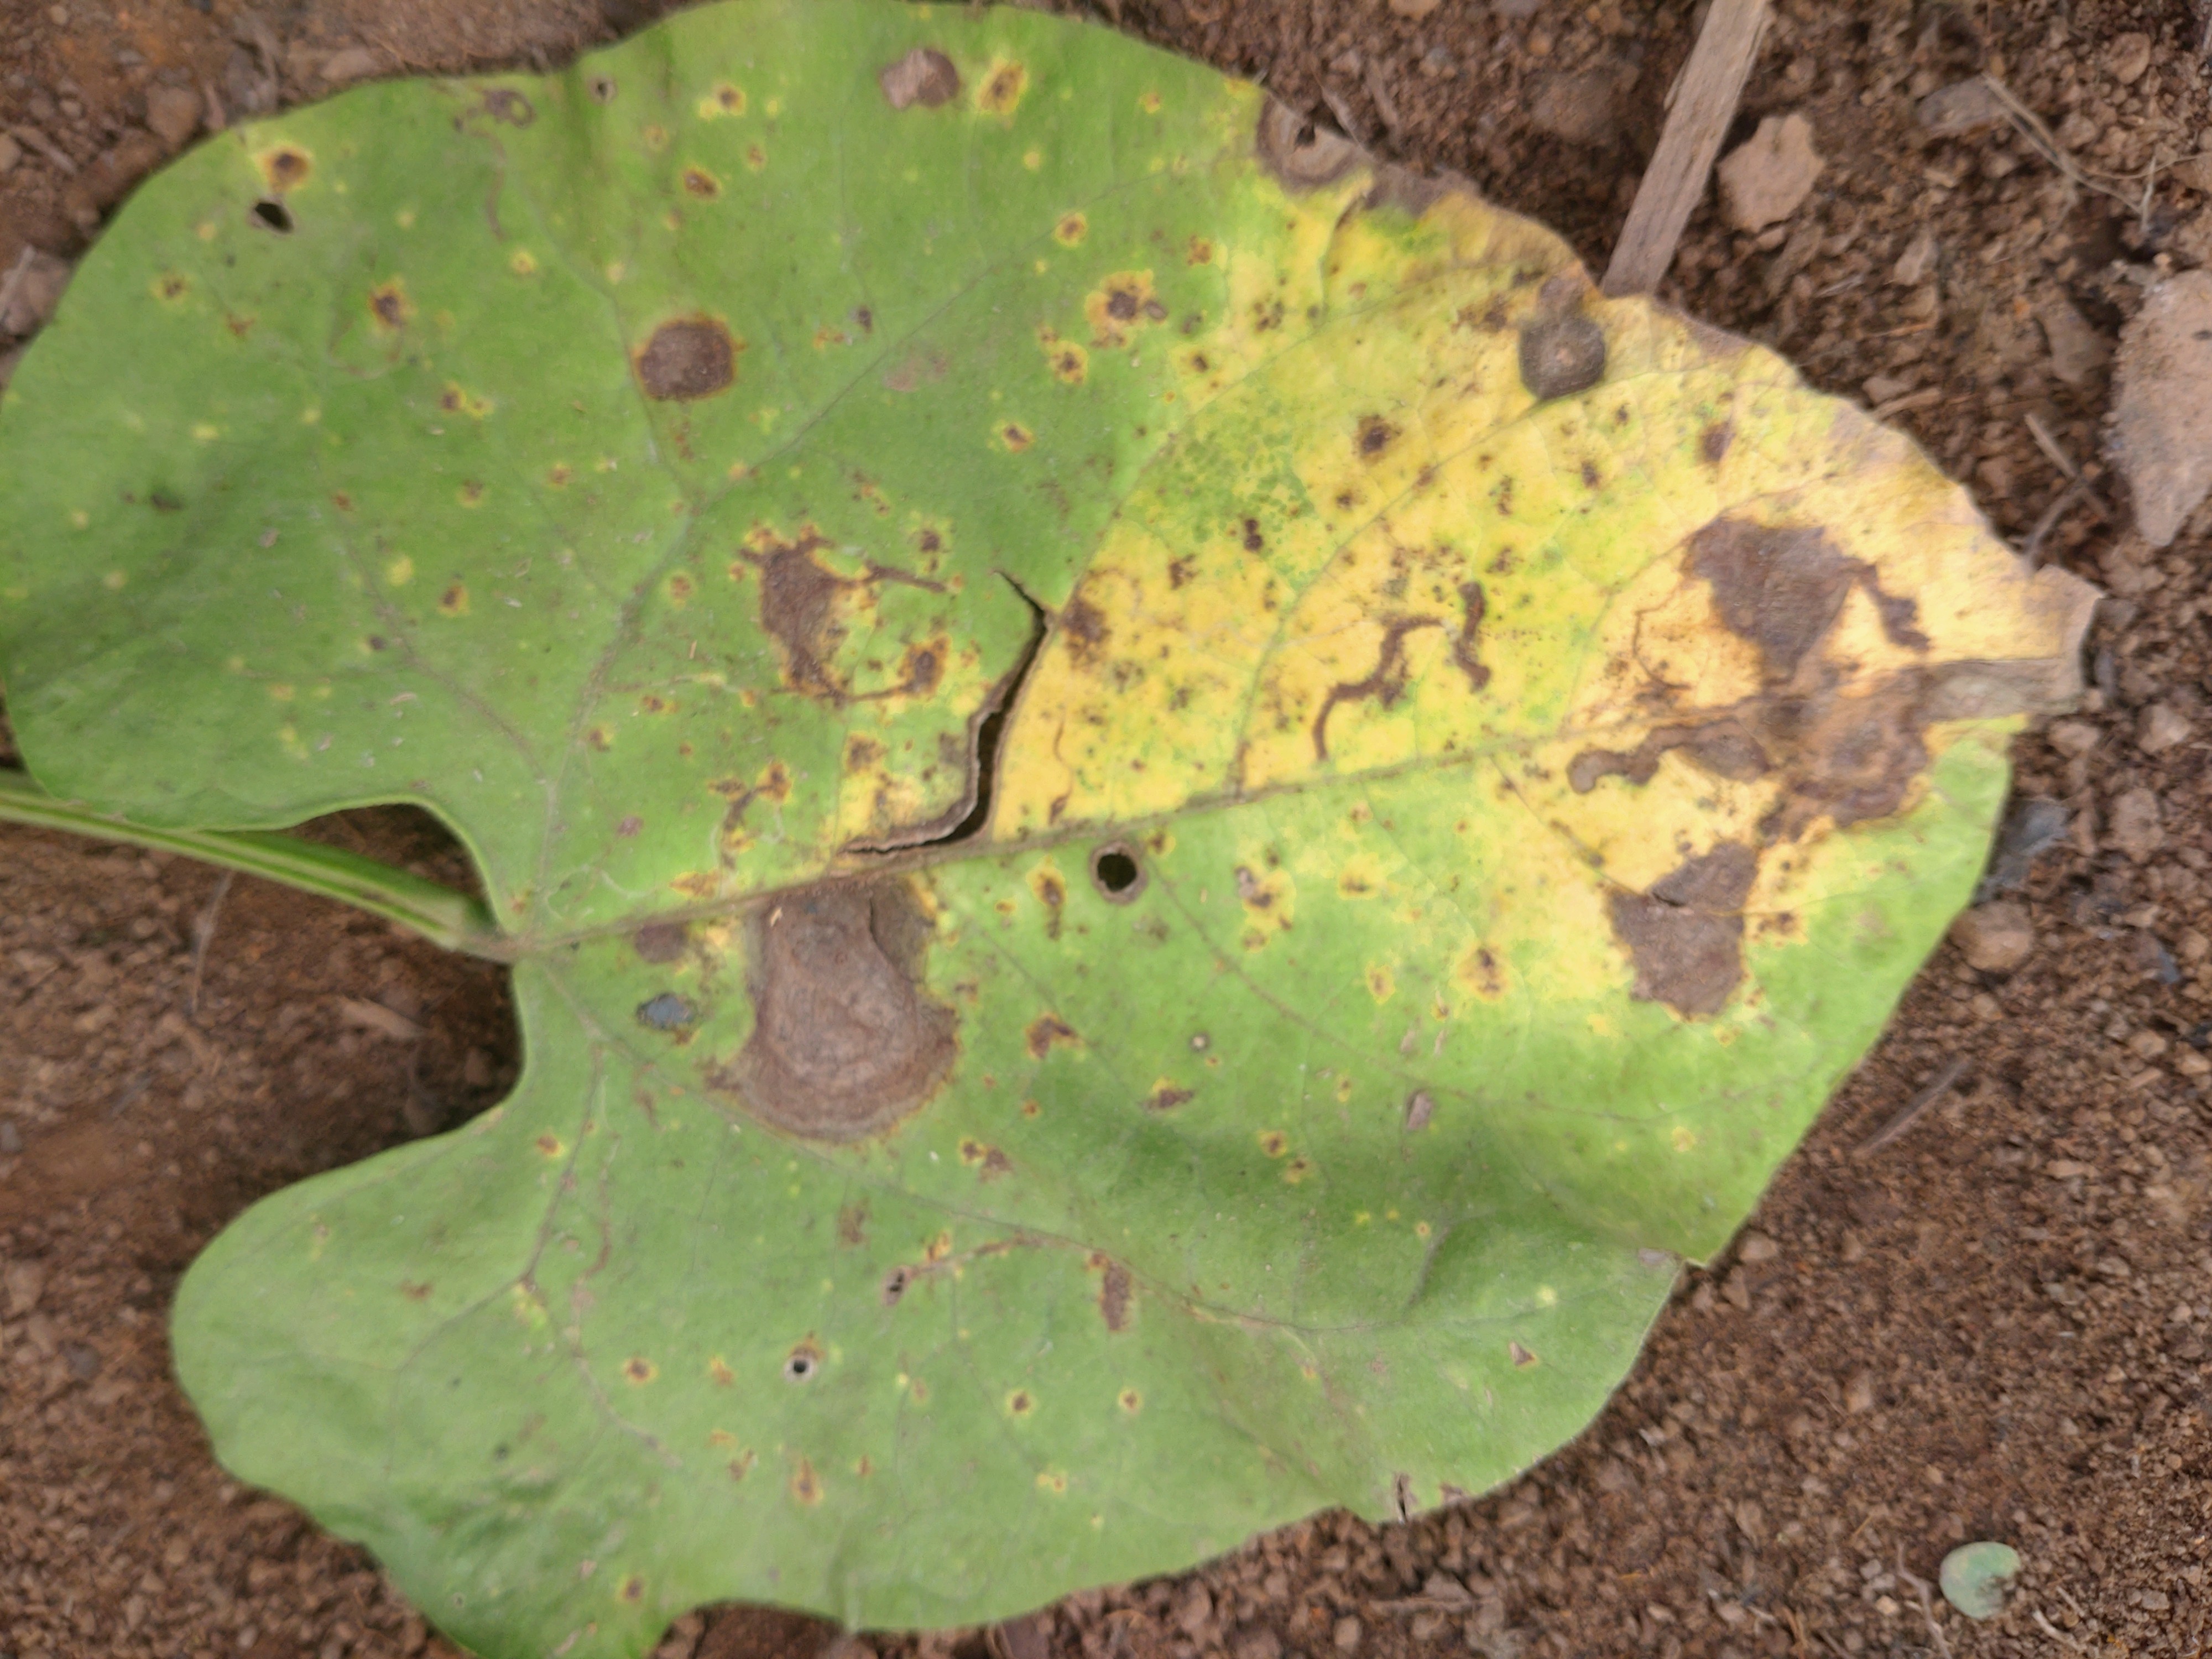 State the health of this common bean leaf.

rust
